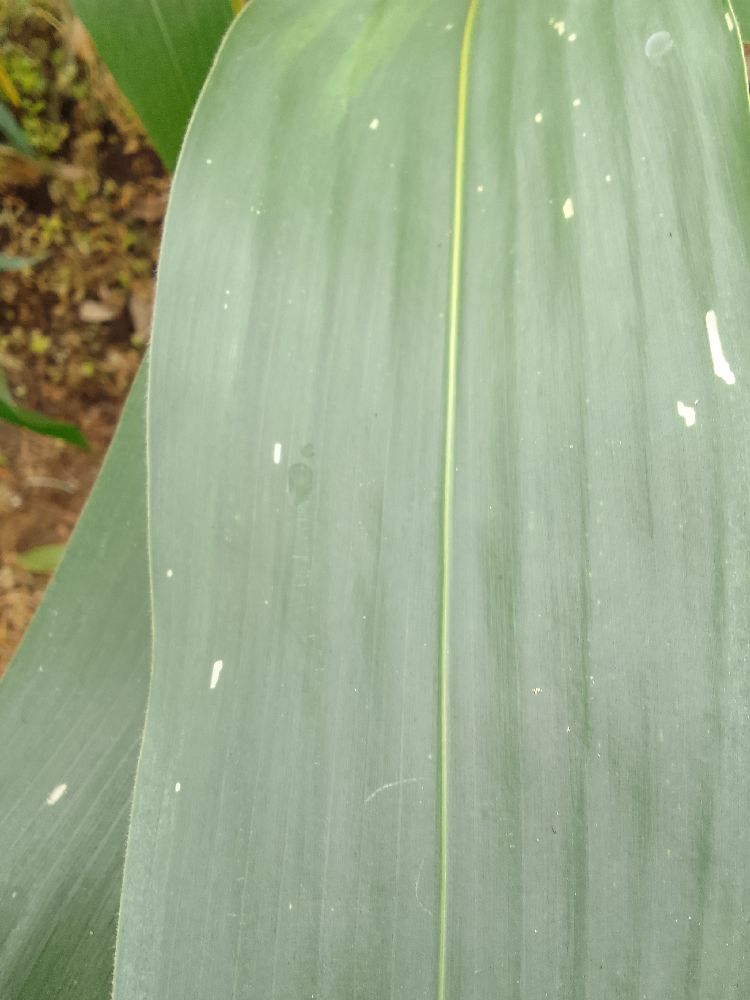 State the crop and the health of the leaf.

maize, healthy
